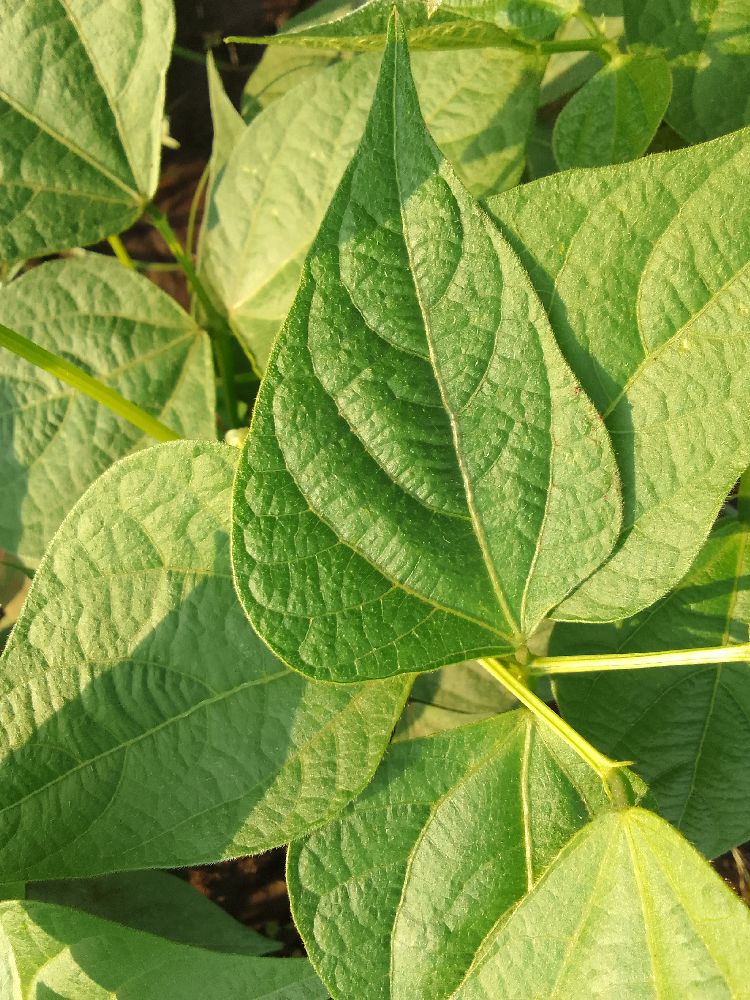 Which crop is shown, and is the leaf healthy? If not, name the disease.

common bean, healthy
